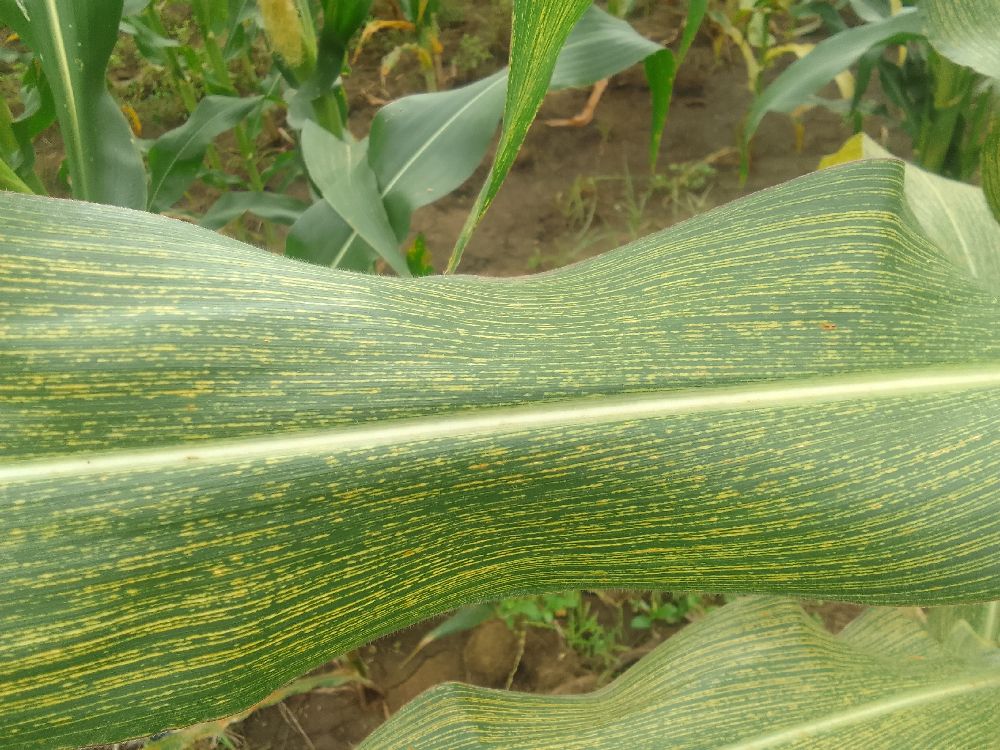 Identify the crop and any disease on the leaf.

maize, maize streak virus
